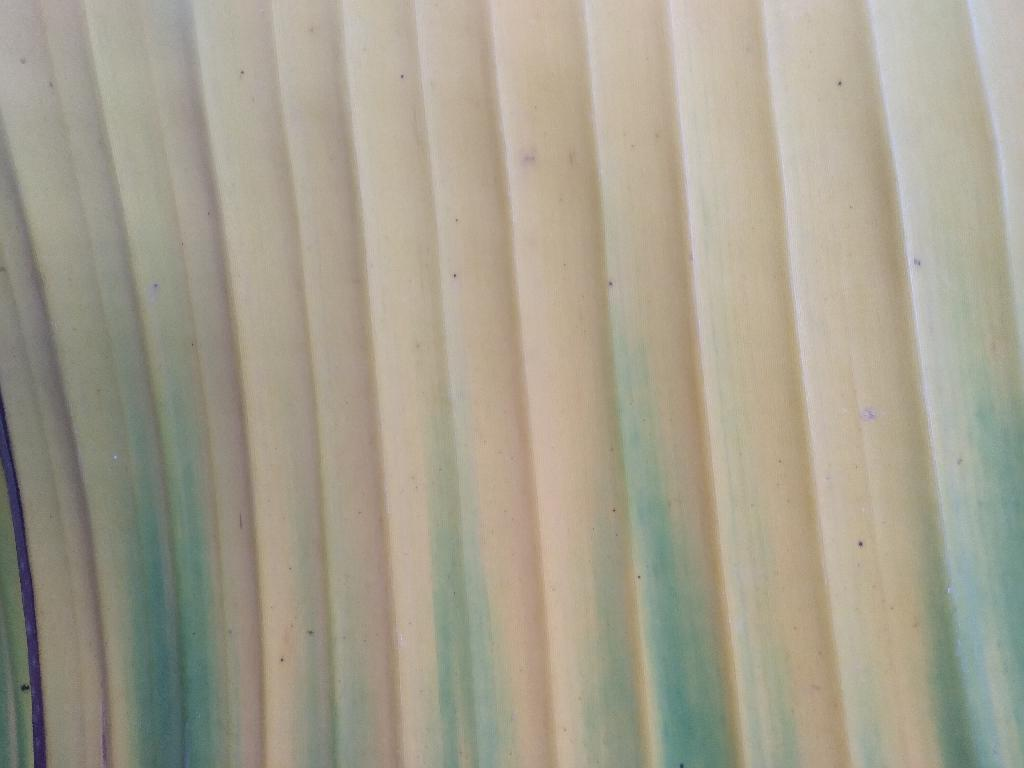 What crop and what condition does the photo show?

banana, fusarium wilt race 1
